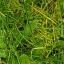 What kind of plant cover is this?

structured weed
